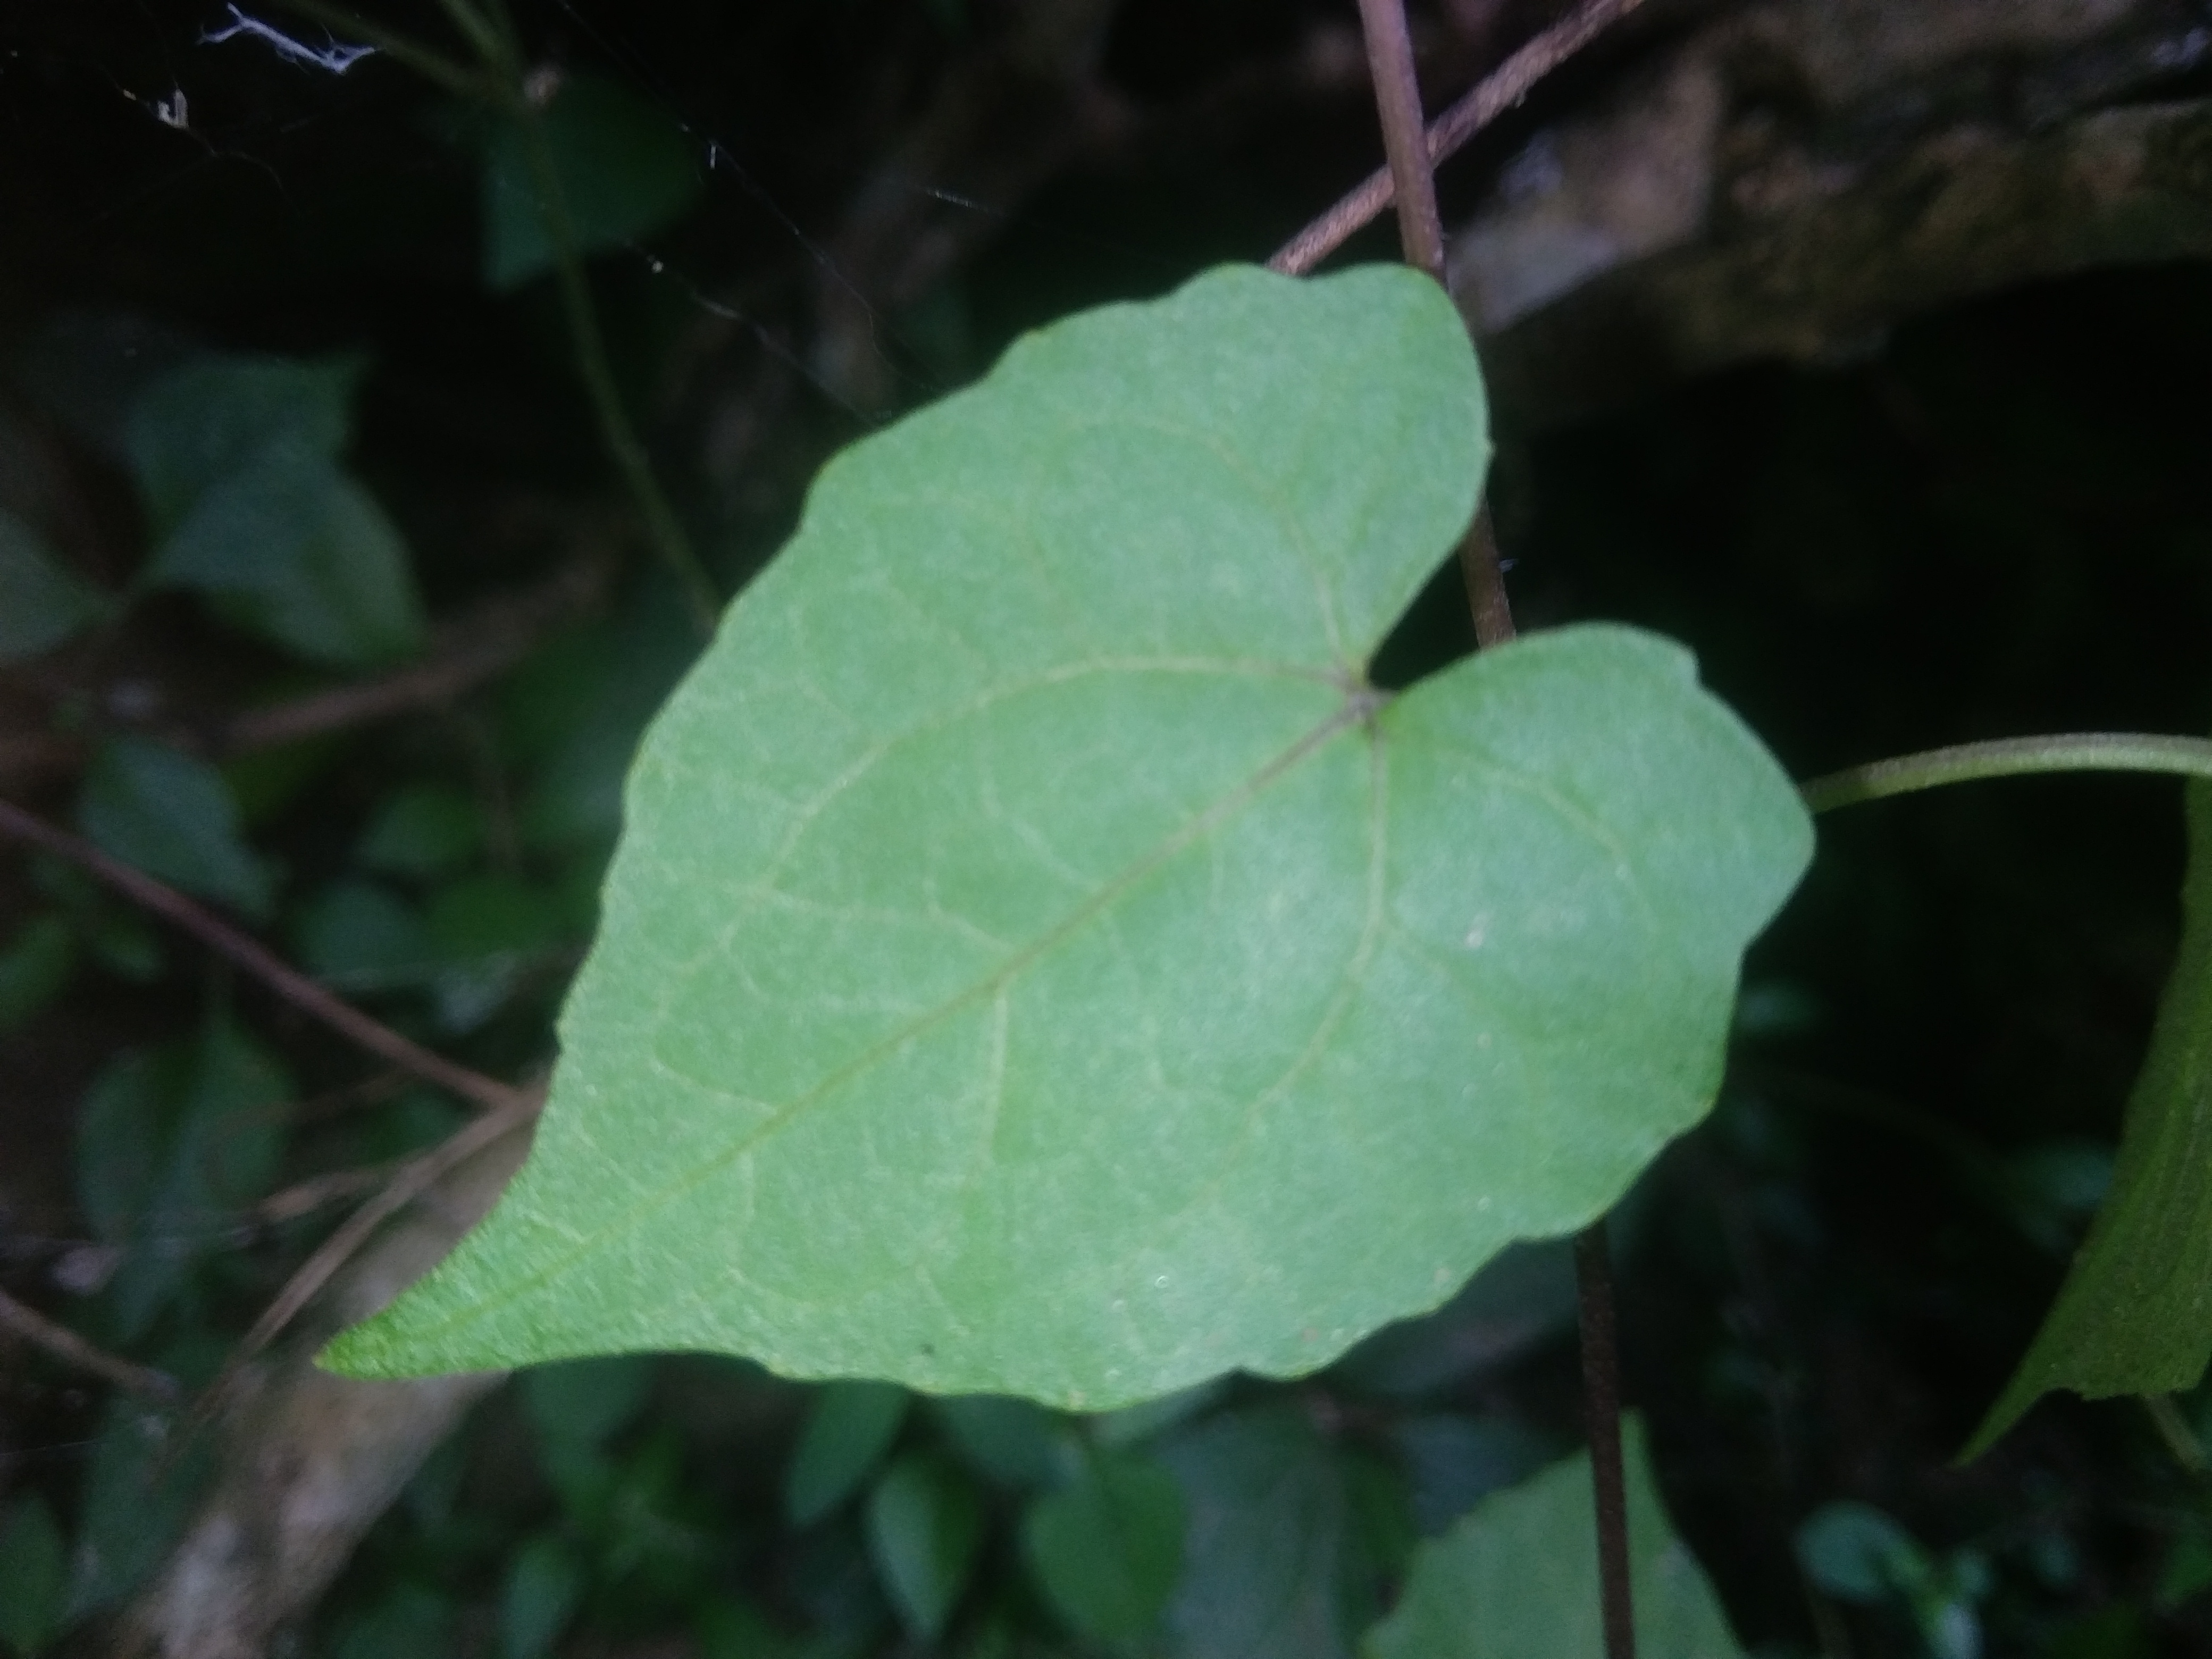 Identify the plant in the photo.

bitter vine
